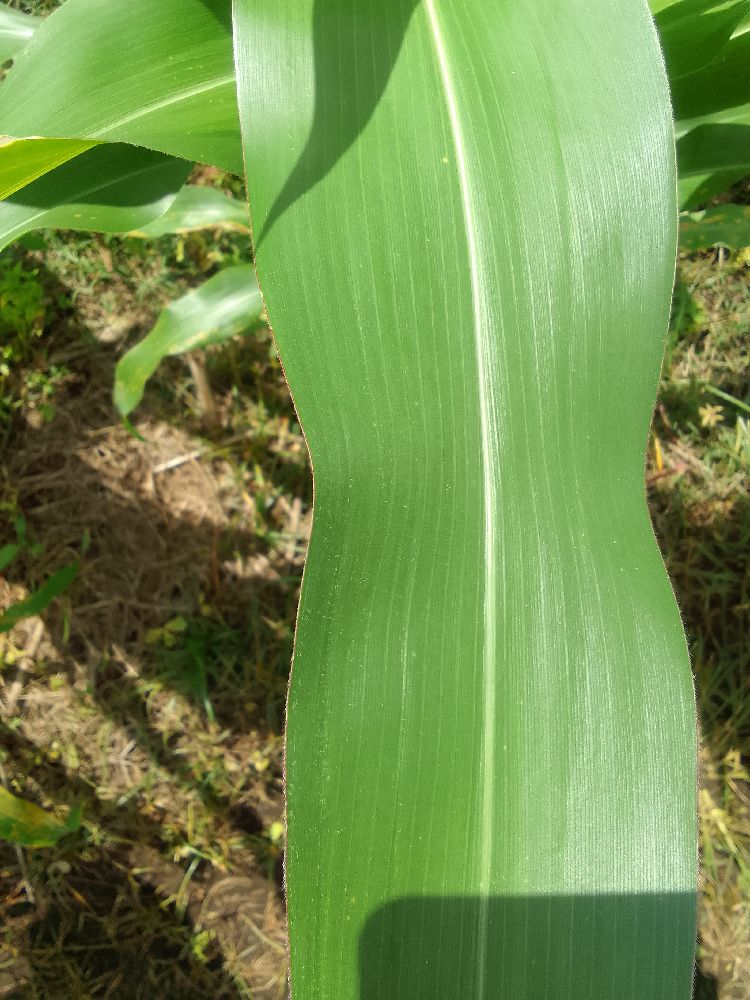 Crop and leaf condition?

maize, healthy
